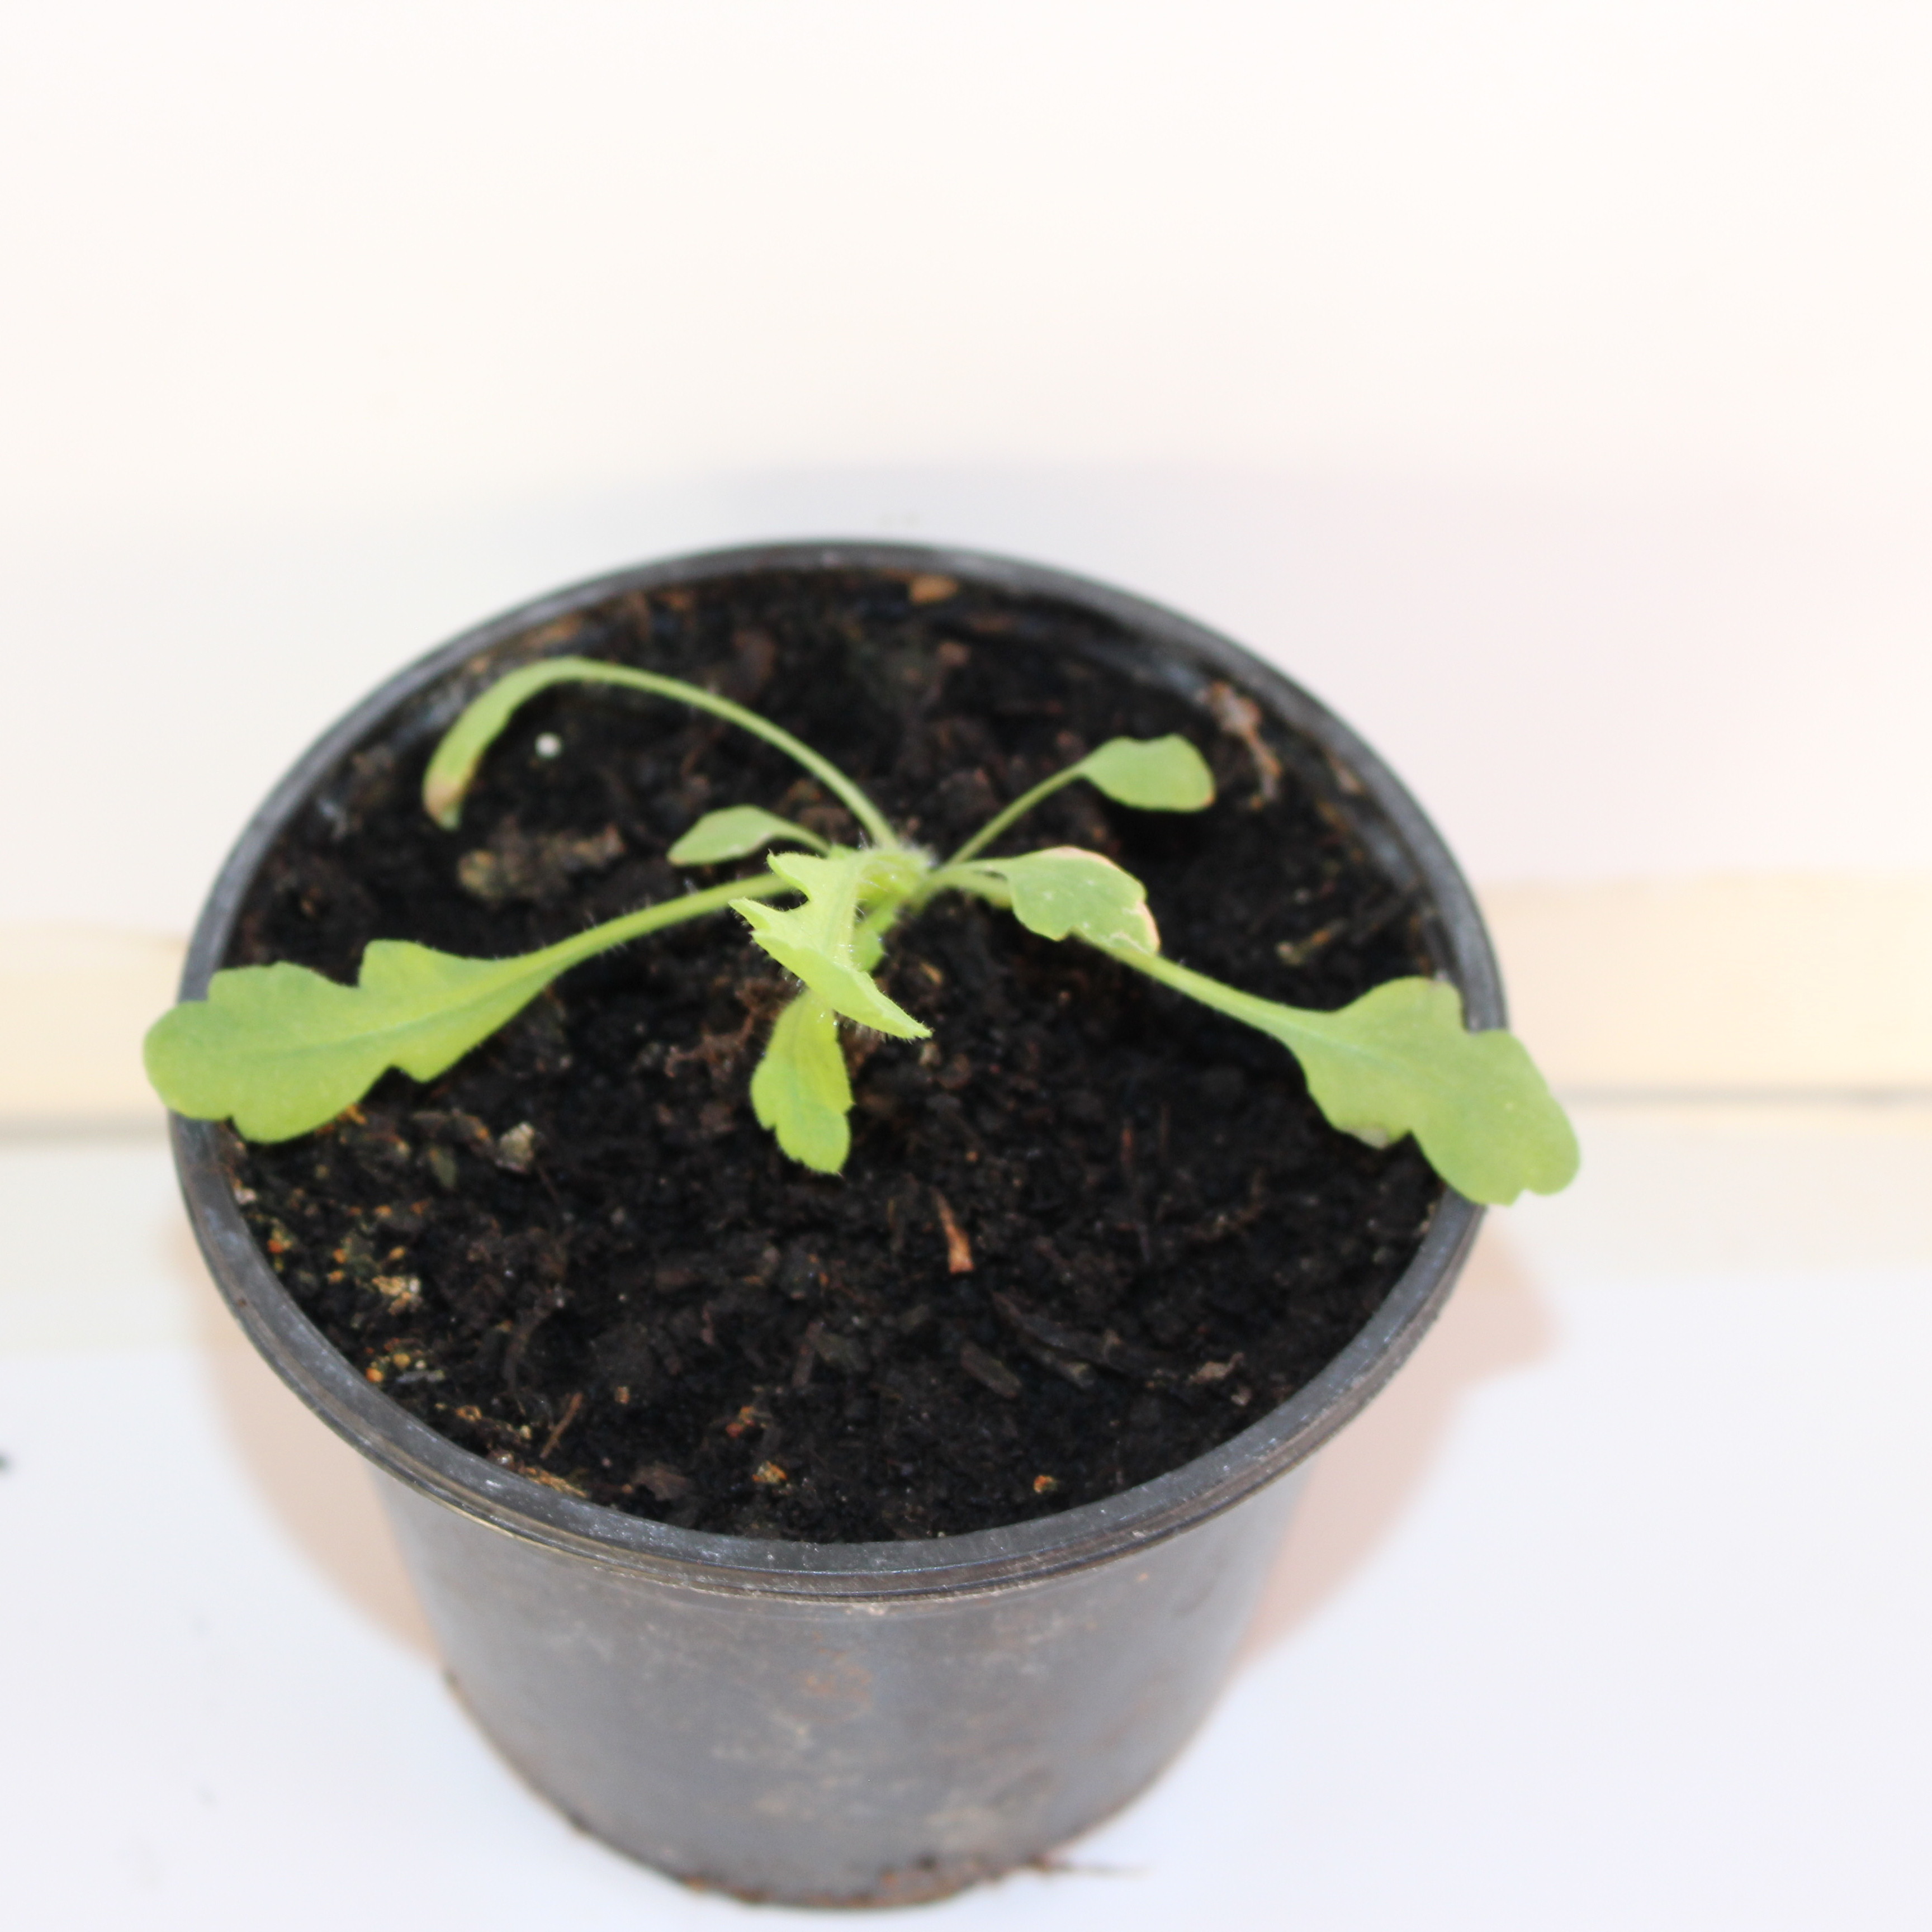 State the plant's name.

Papaver rhoeas
